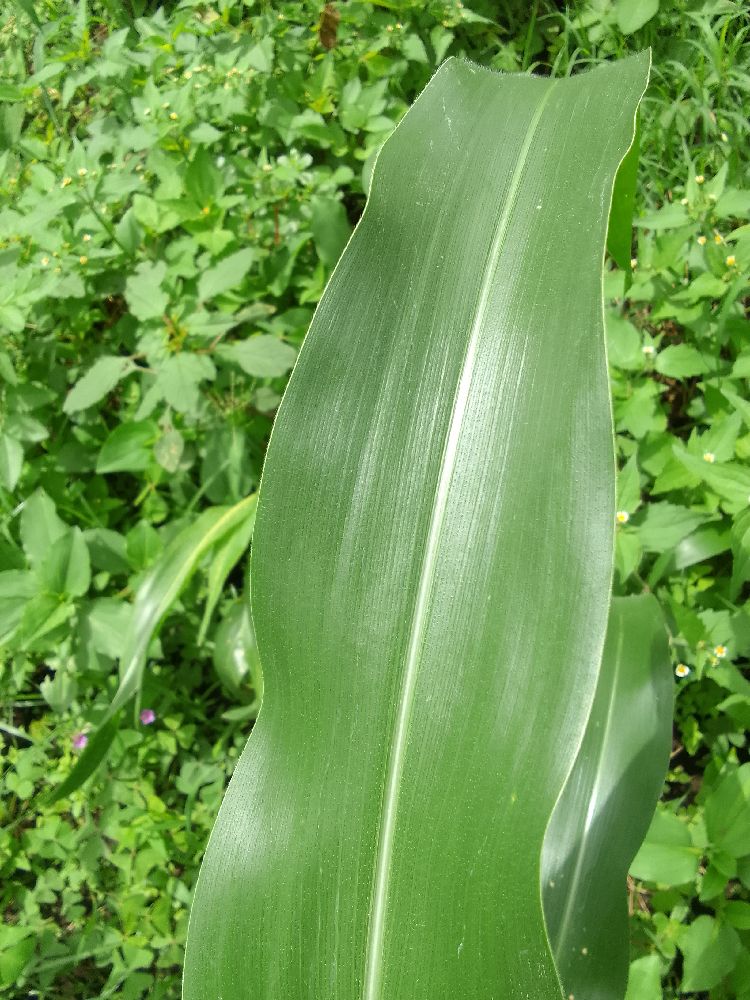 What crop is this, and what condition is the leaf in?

maize, healthy
